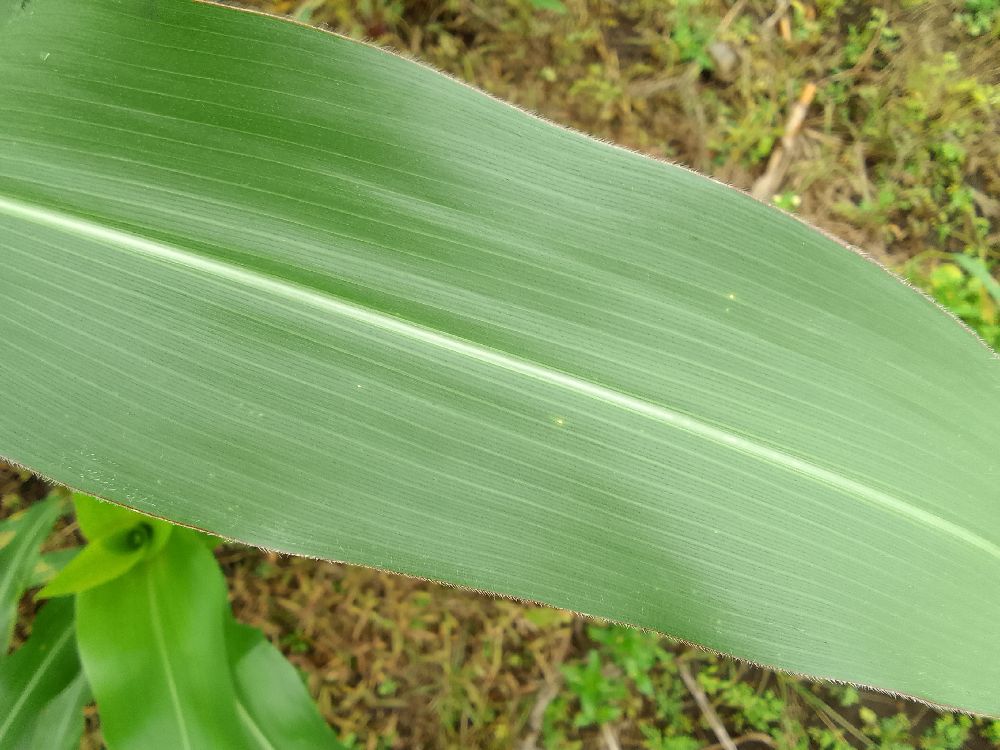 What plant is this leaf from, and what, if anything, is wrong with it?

maize, healthy
